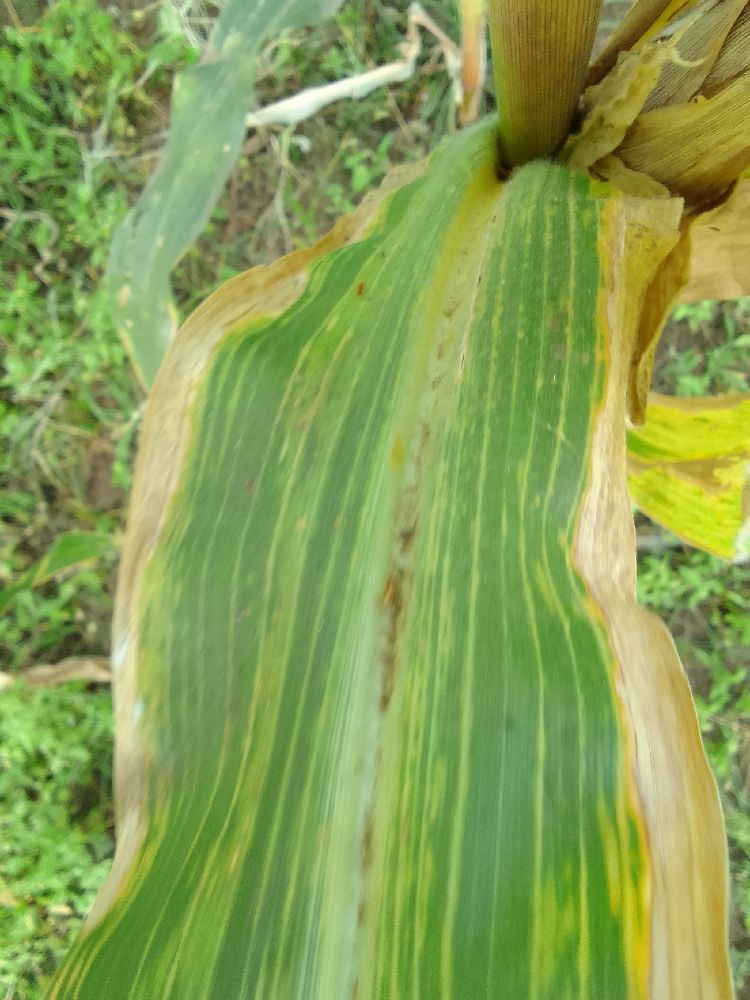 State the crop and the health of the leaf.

maize, maize lethal necrosis
